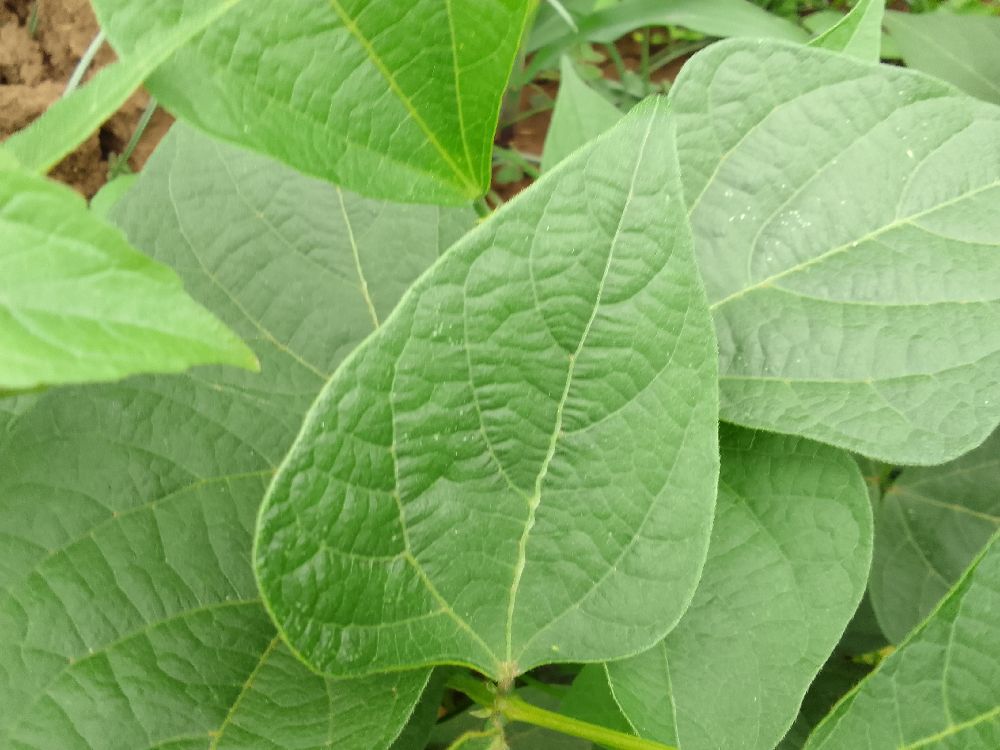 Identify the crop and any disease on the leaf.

common bean, healthy
